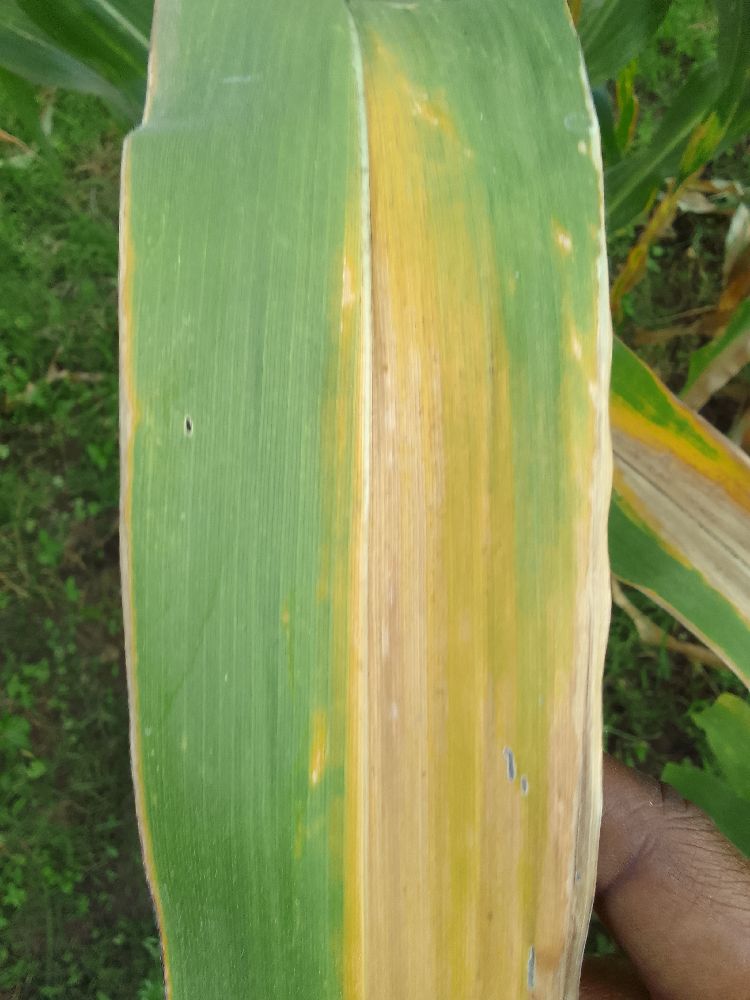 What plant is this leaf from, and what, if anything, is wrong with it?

maize, maize lethal necrosis
